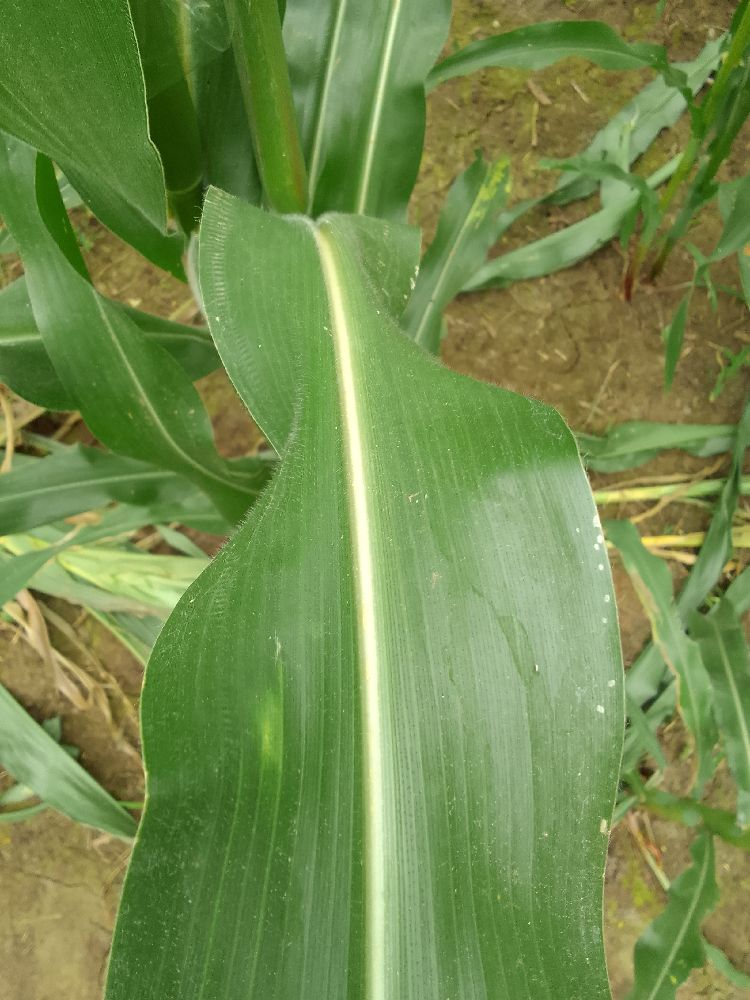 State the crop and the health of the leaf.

maize, healthy
